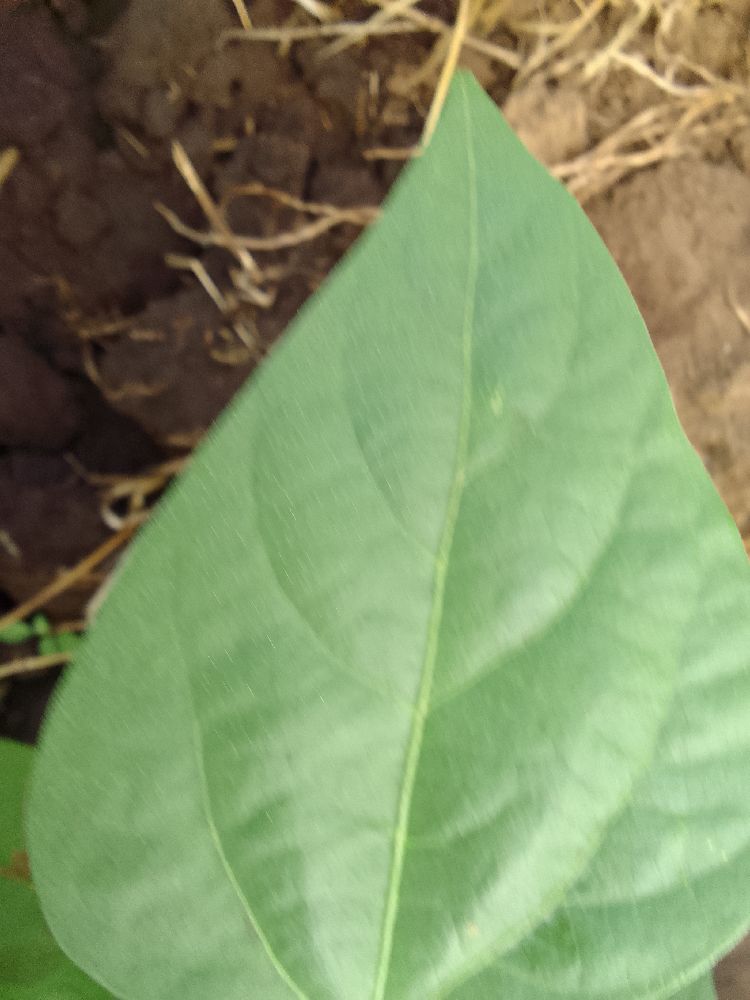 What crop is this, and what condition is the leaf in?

common bean, healthy
